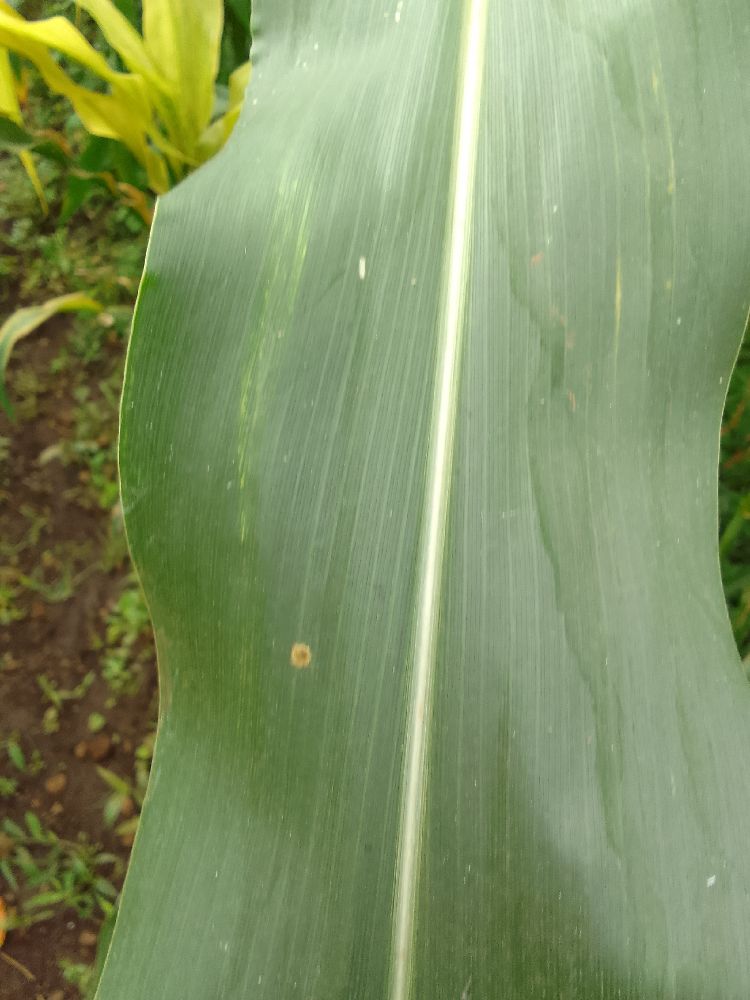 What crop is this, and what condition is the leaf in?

maize, healthy
